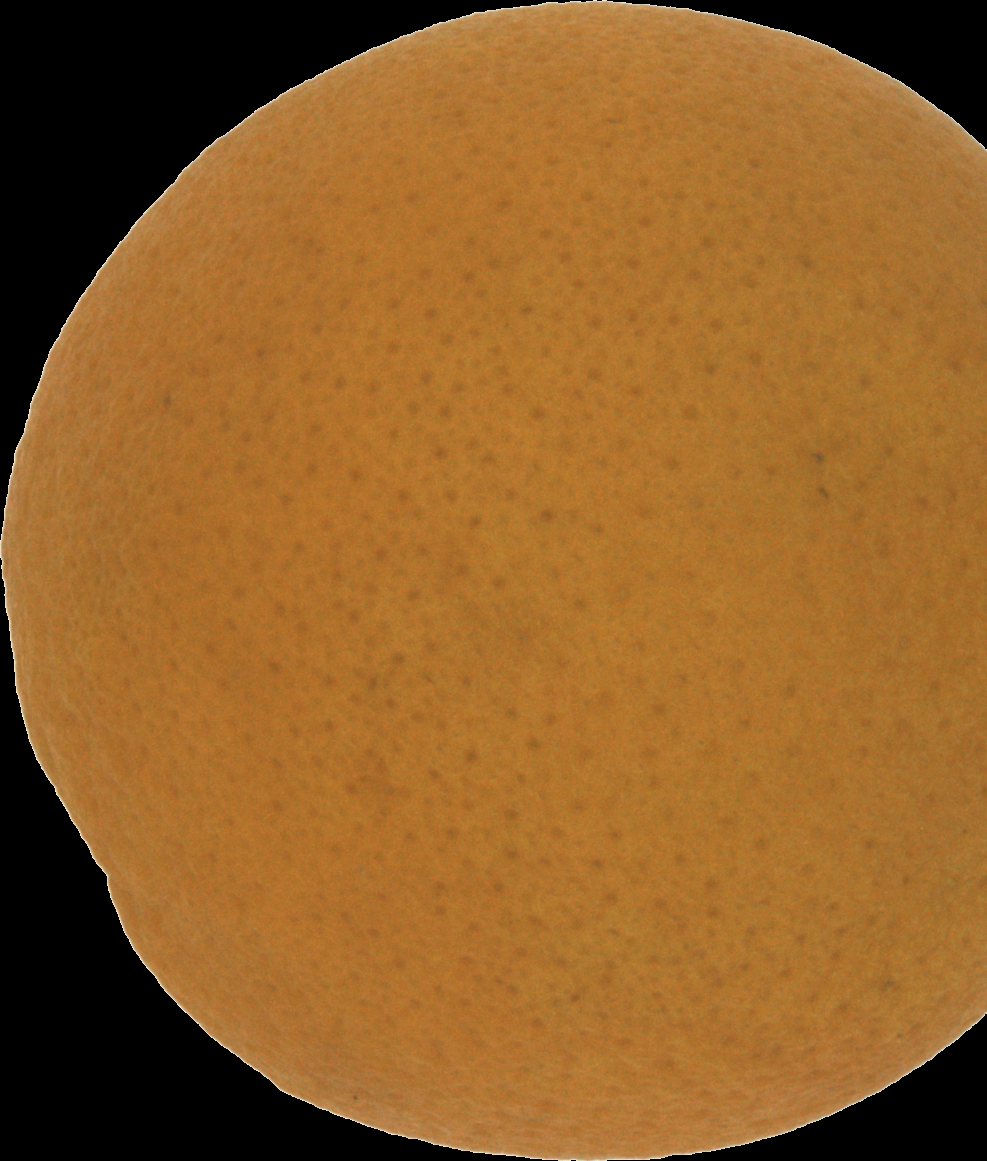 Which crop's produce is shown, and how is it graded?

orange, good
